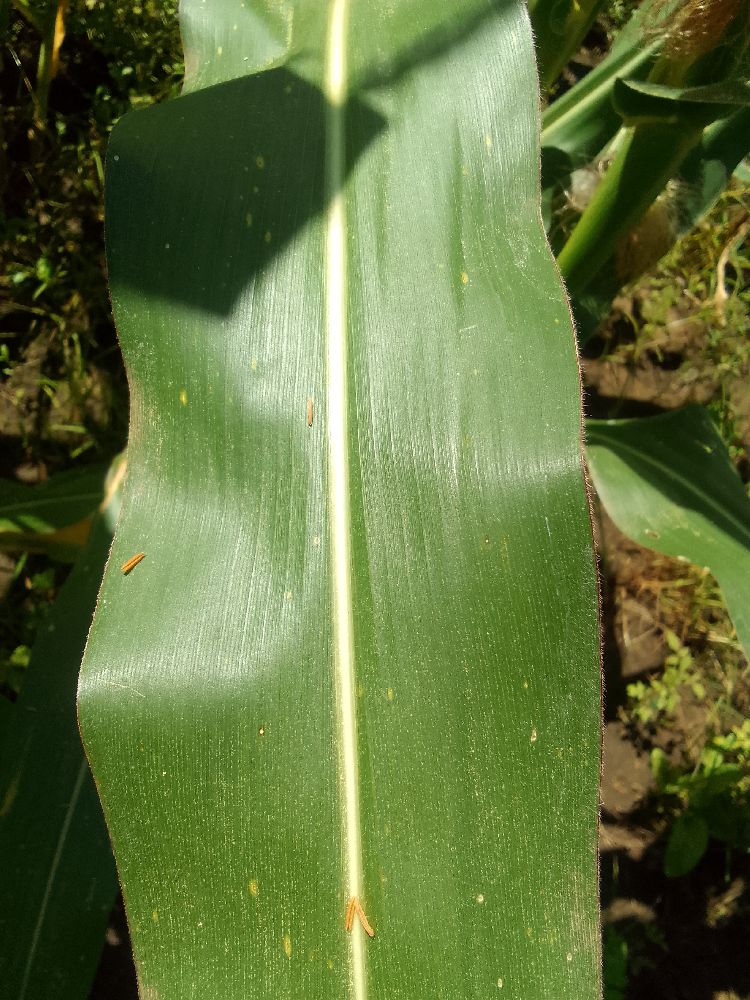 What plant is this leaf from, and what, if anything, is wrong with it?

maize, healthy
